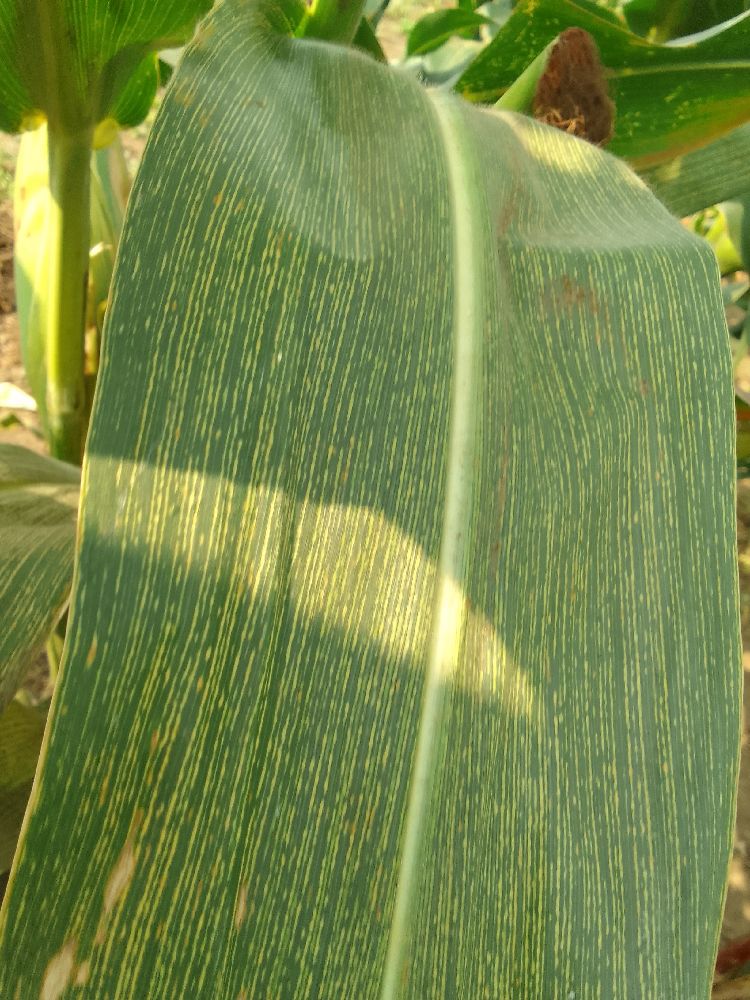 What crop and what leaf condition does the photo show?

maize, maize streak virus
